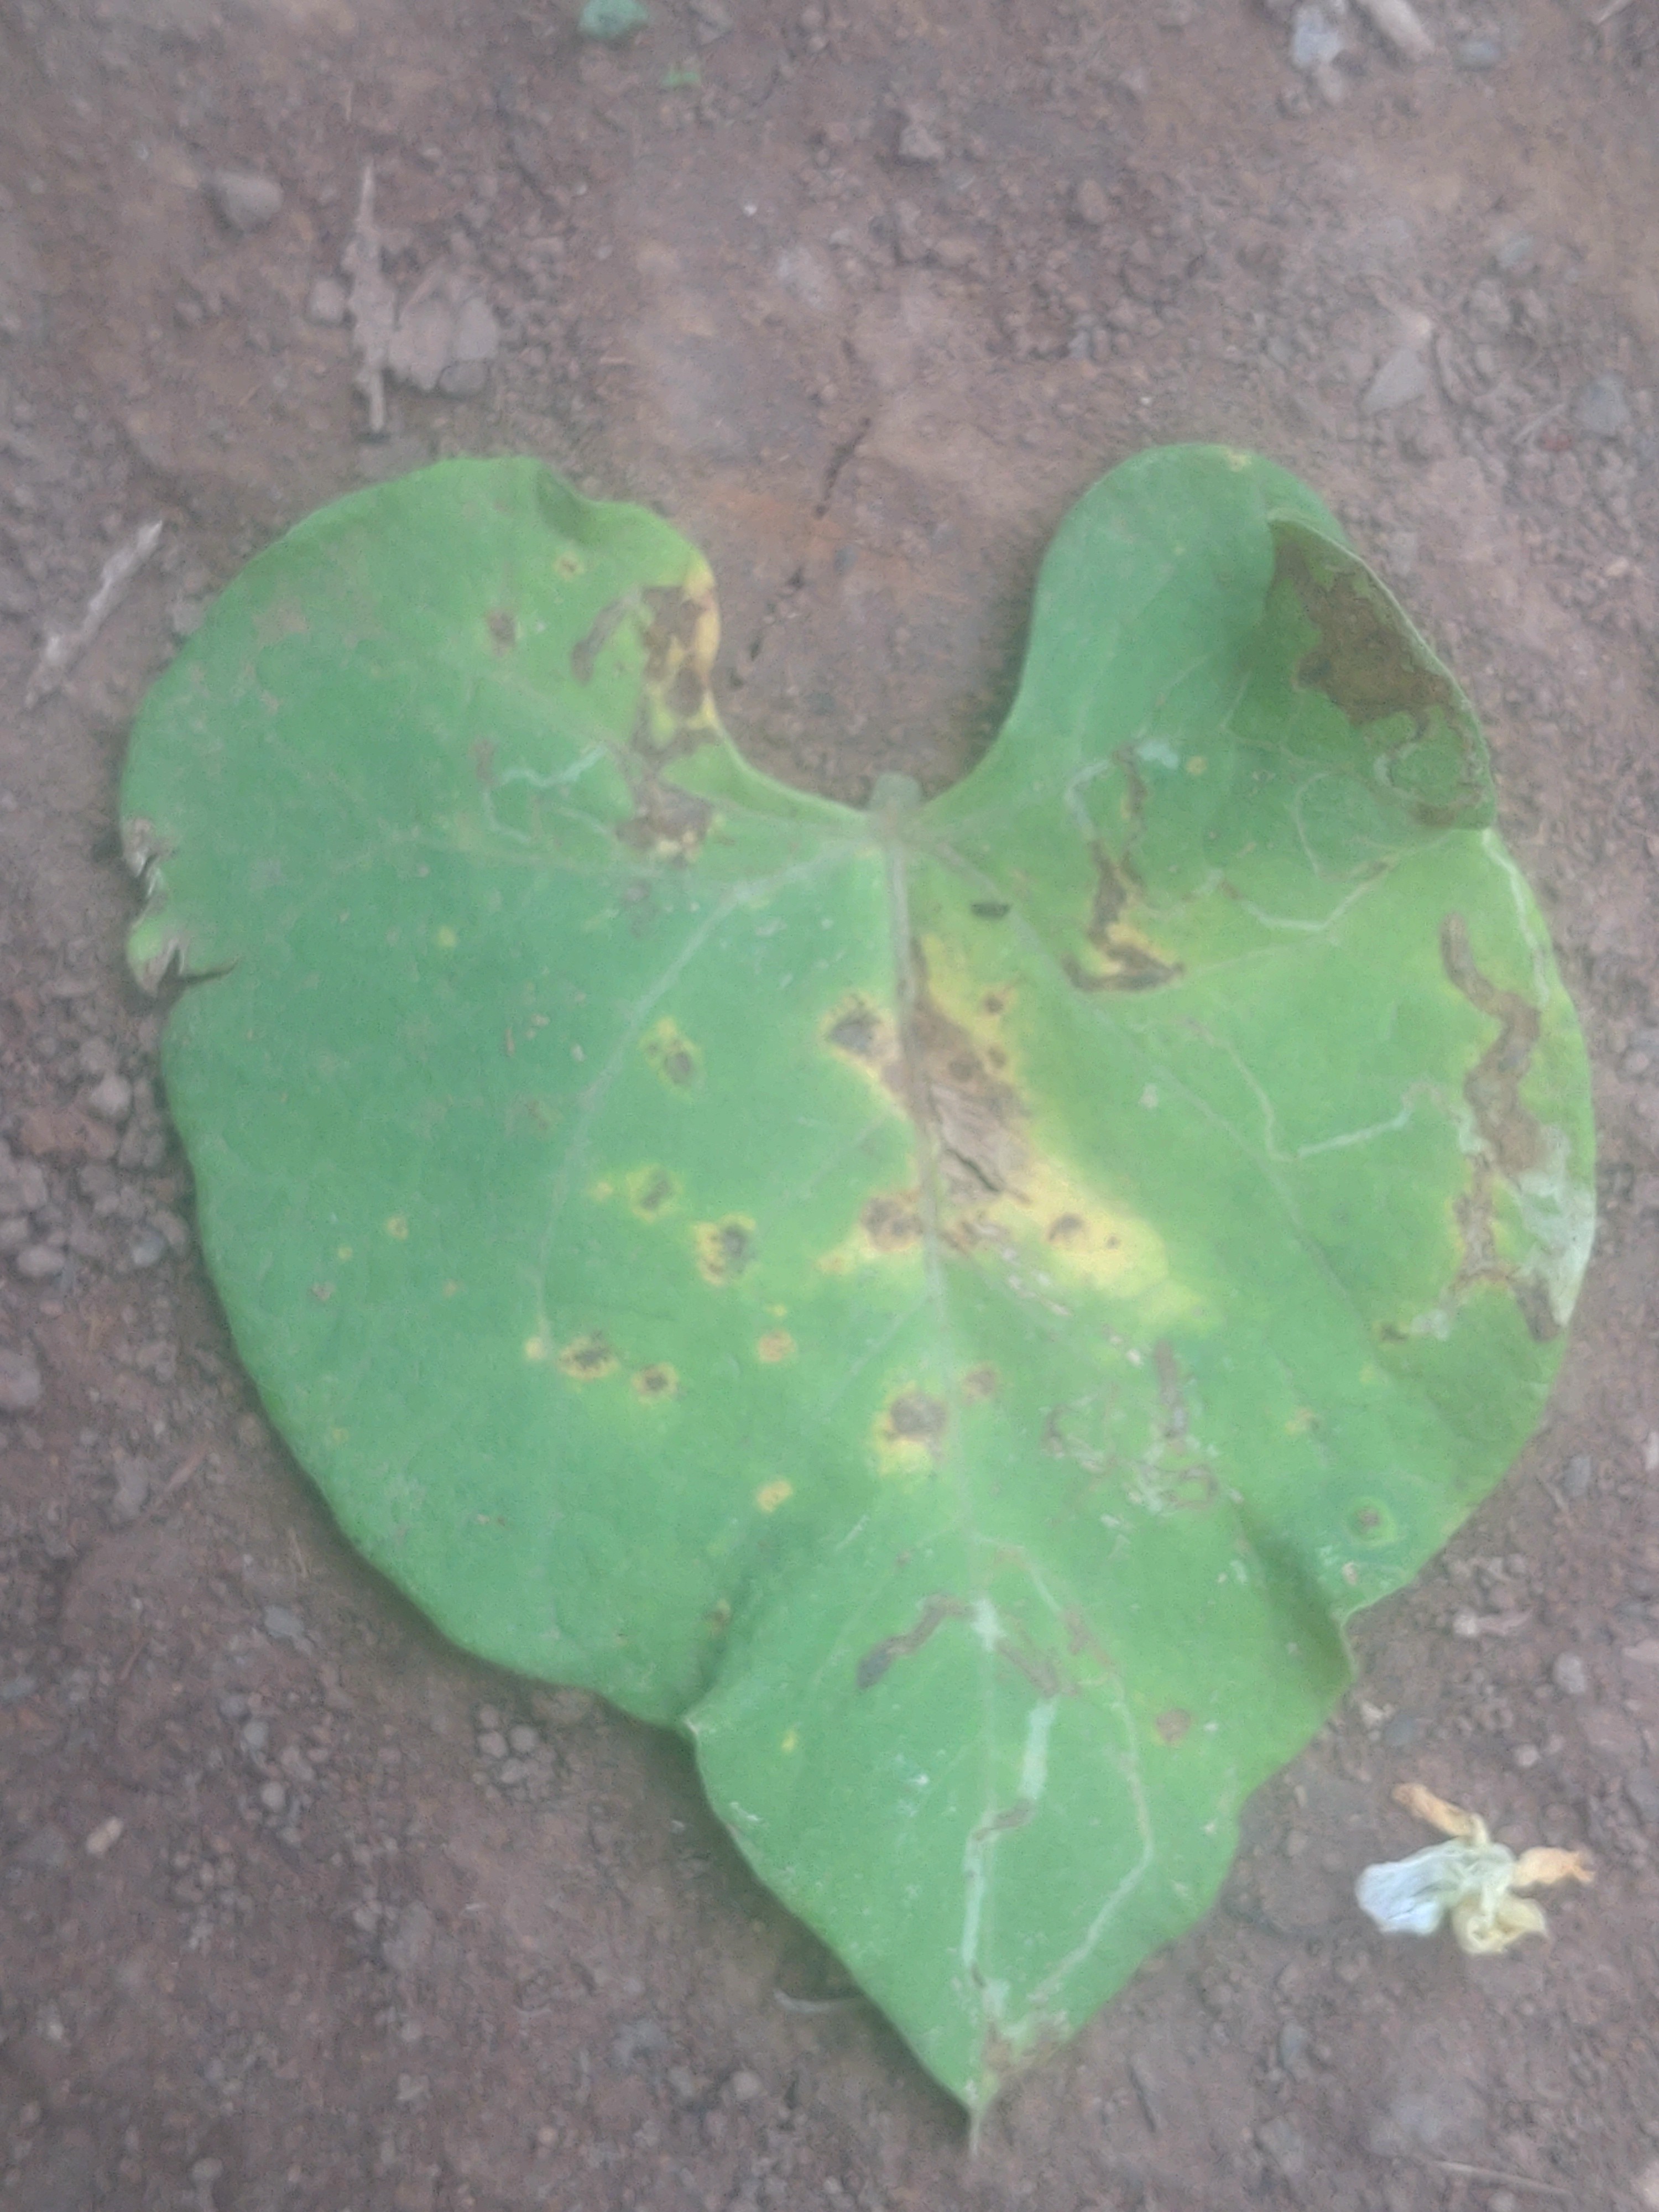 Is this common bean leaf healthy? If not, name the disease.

rust
